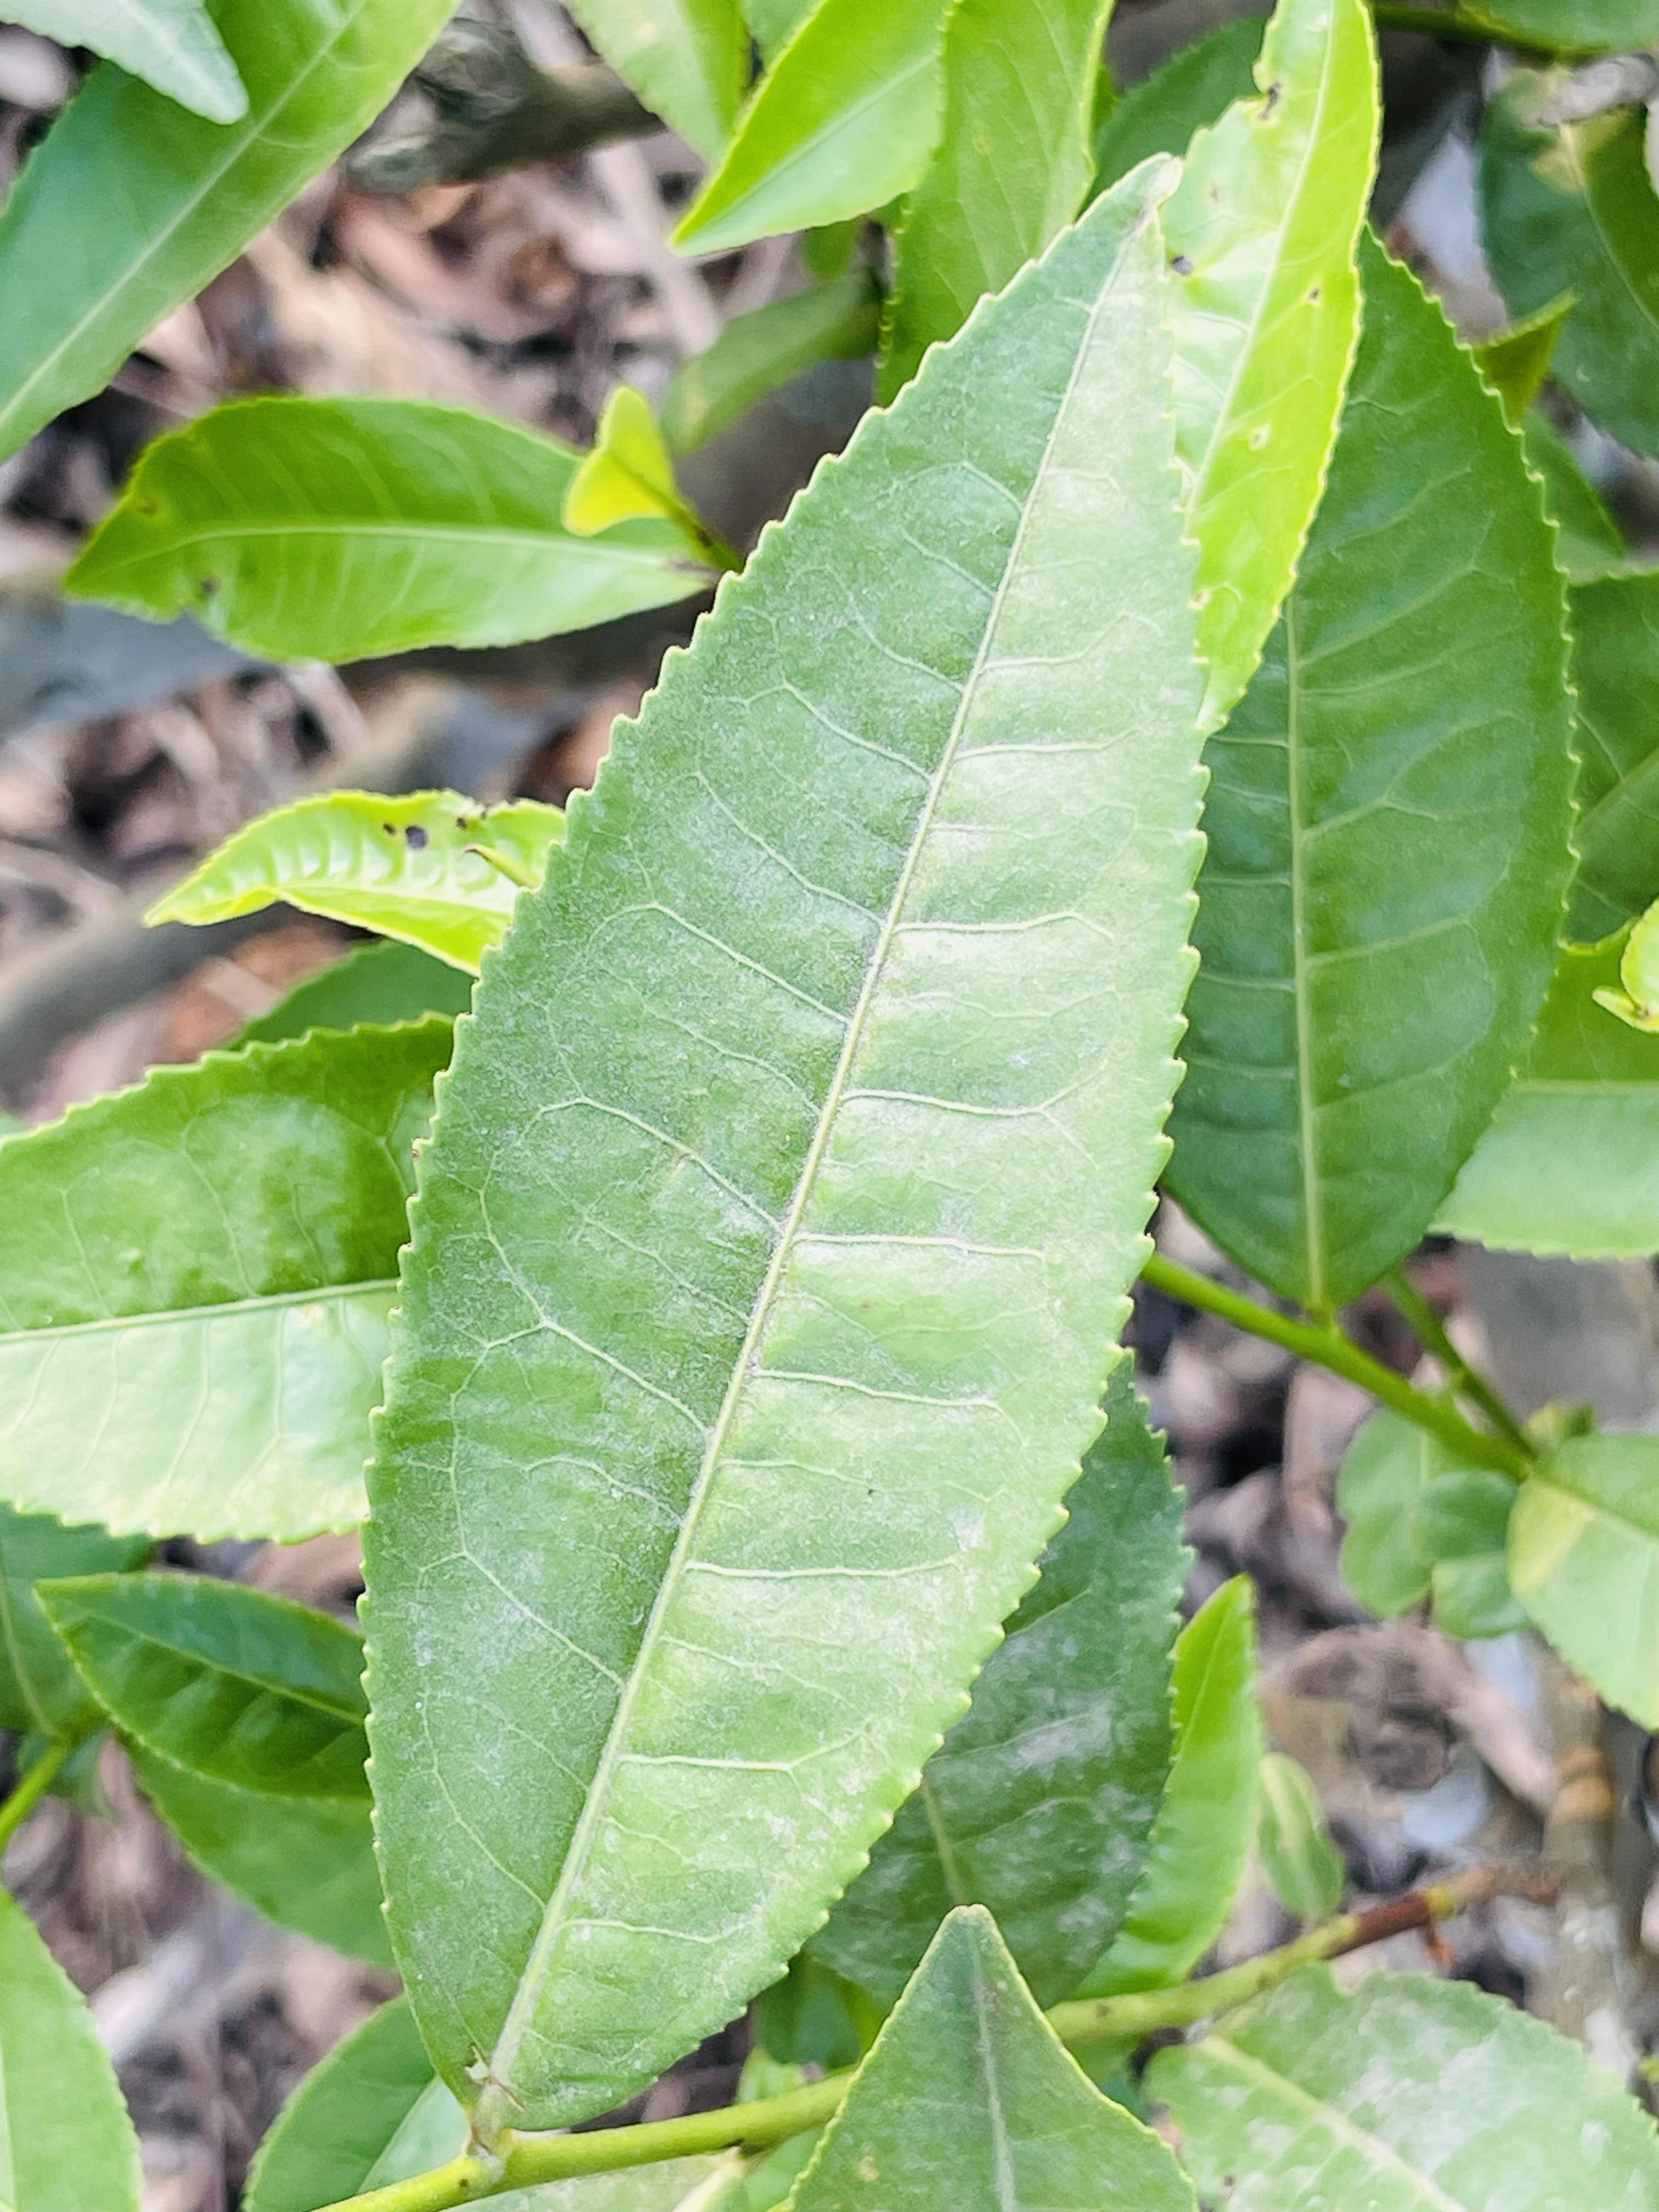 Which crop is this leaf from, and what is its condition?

tea, healthy leaf
